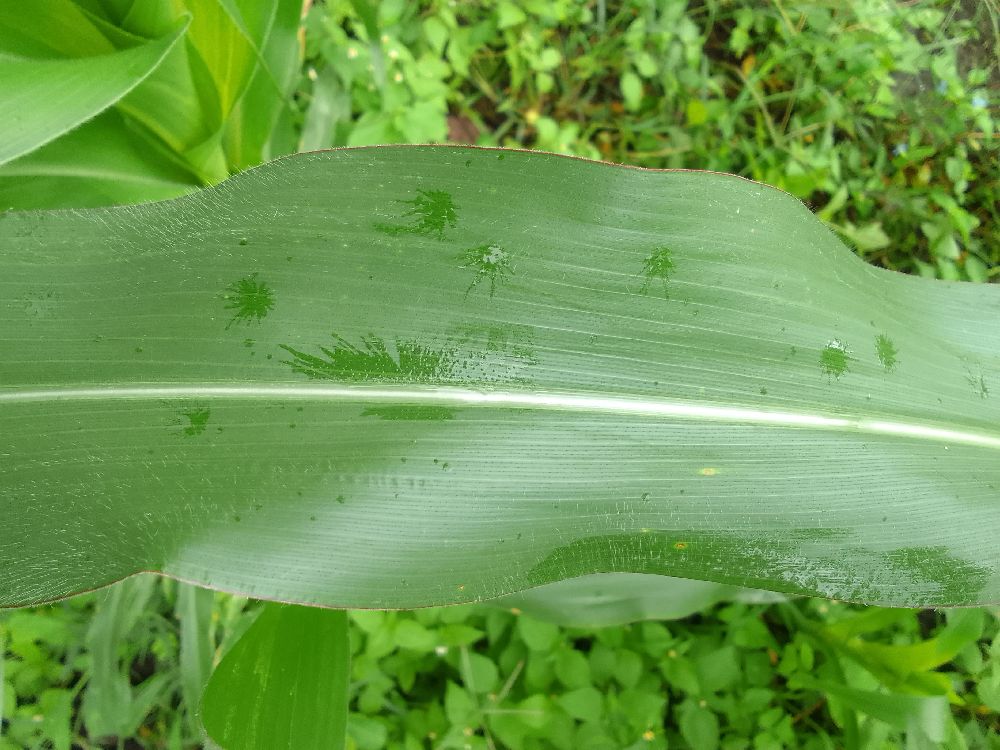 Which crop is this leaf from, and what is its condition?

maize, healthy
